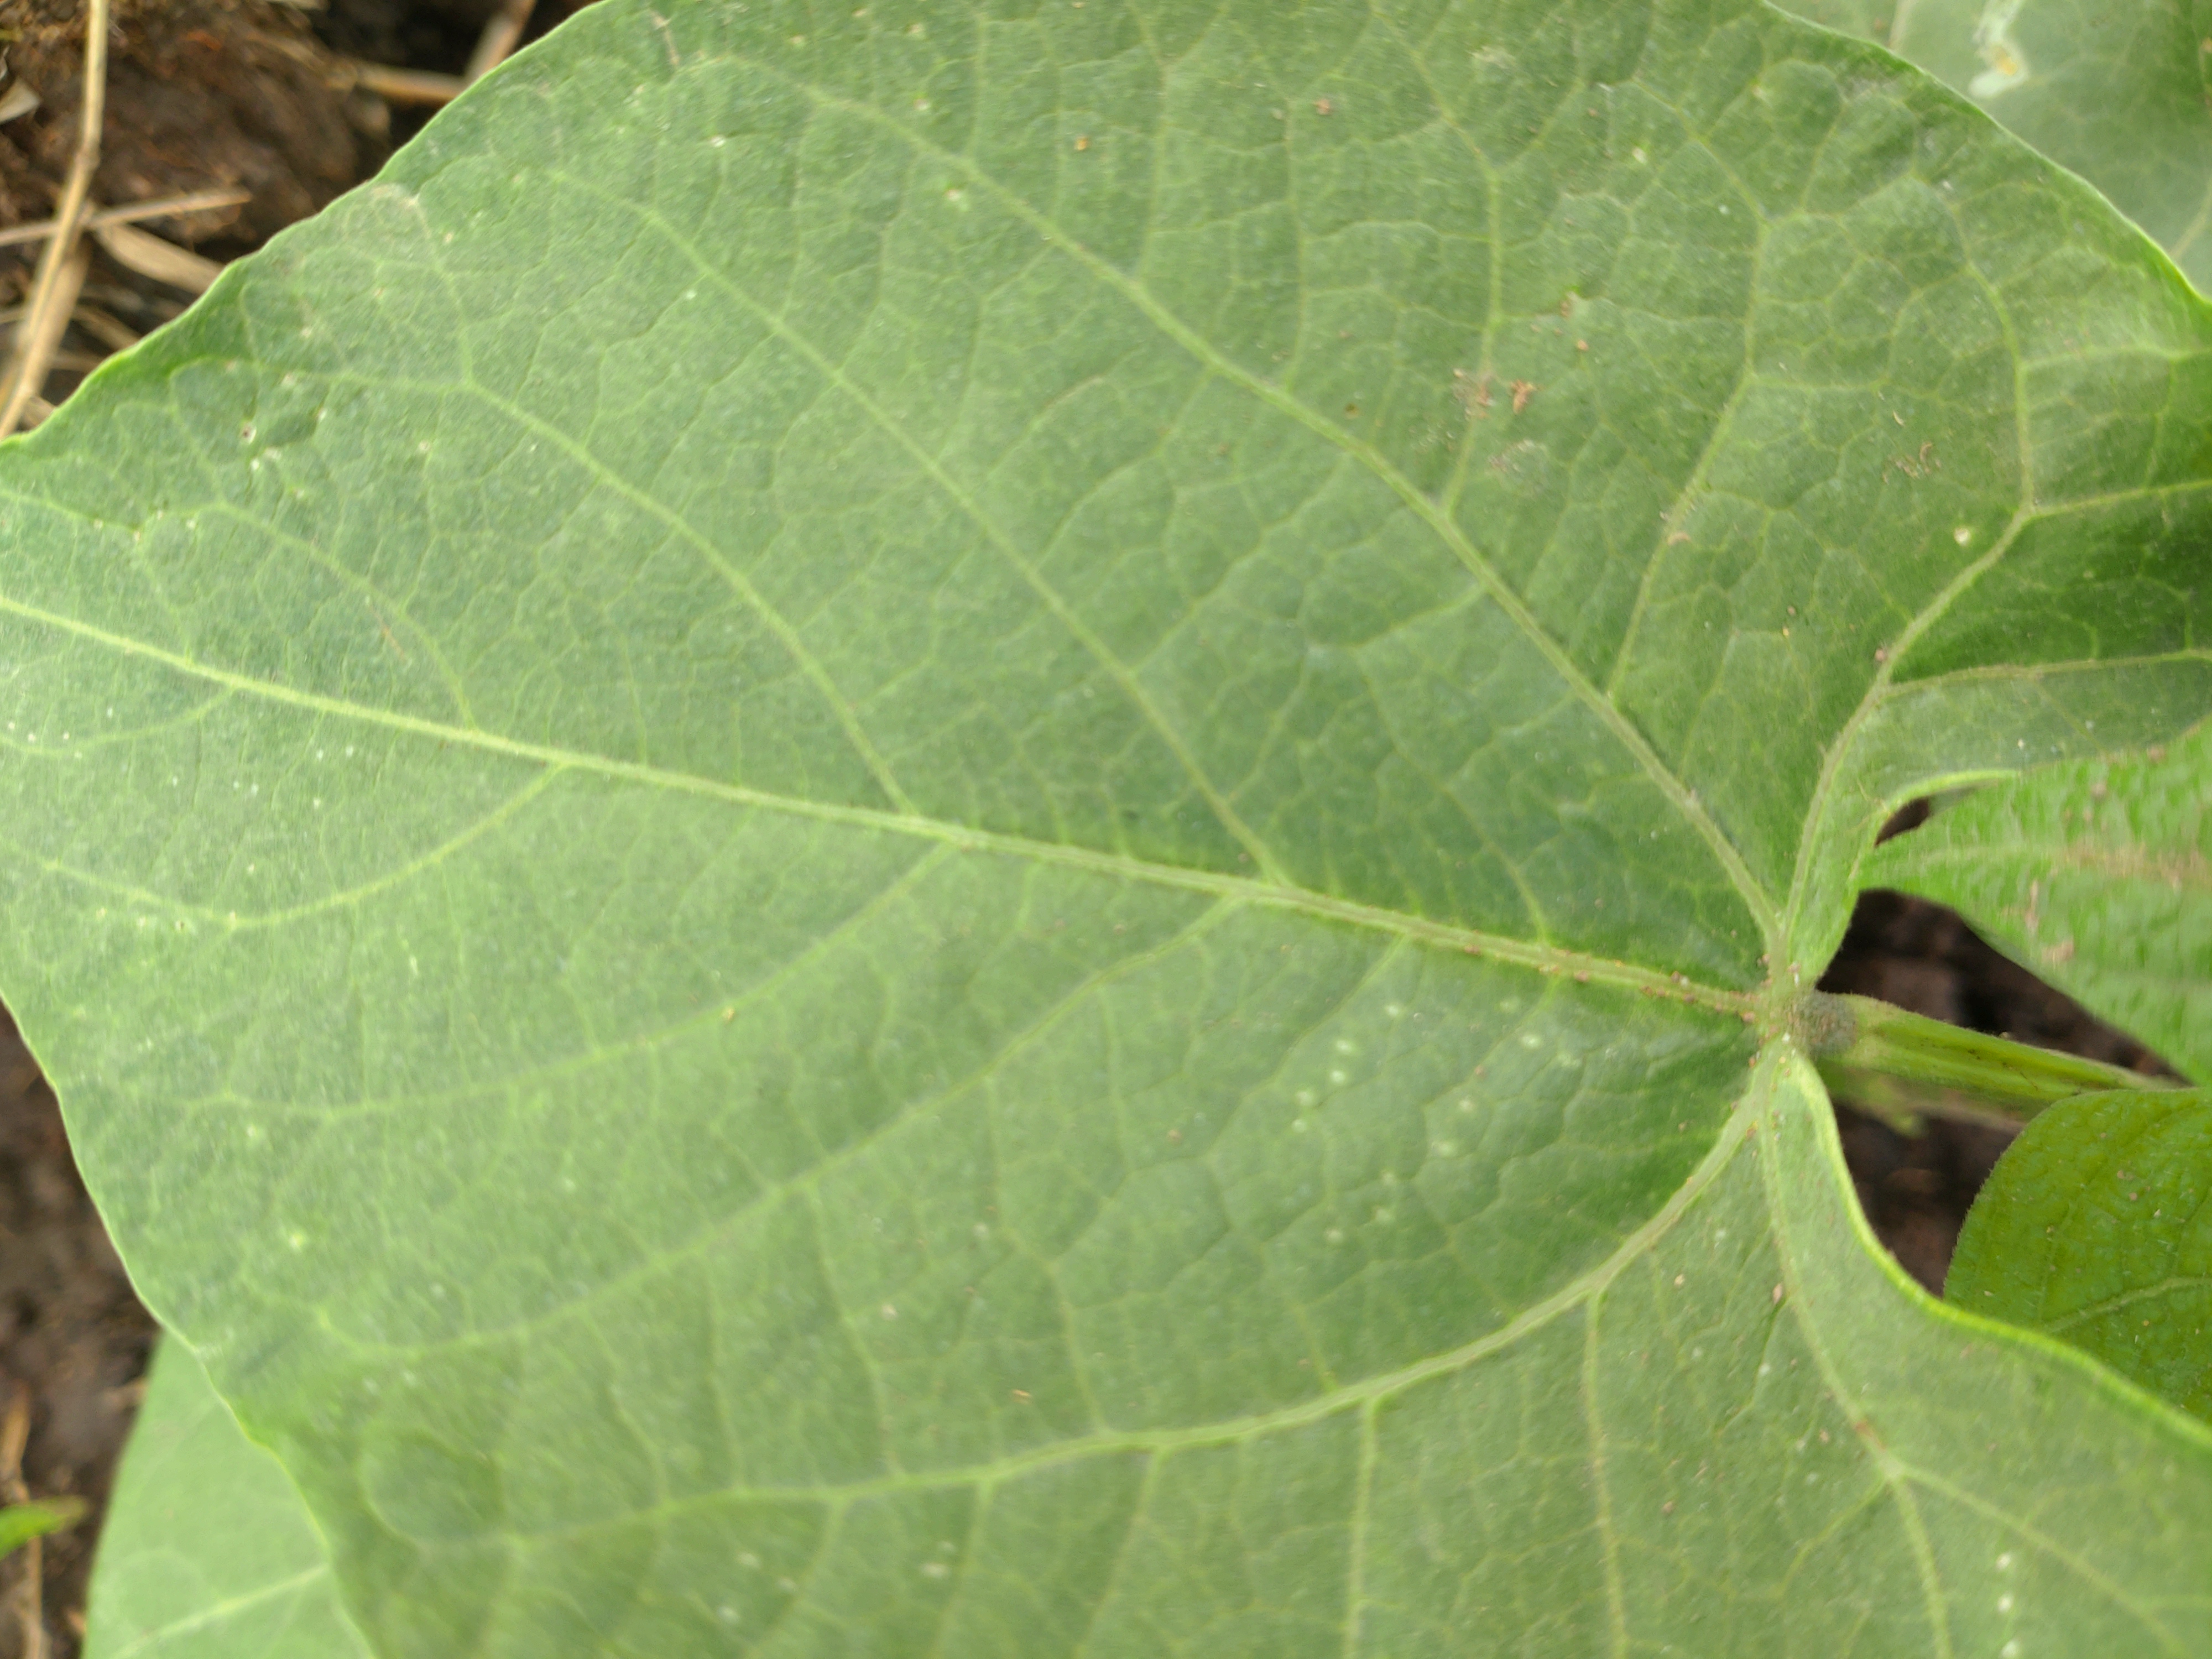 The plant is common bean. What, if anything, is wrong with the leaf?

healthy
